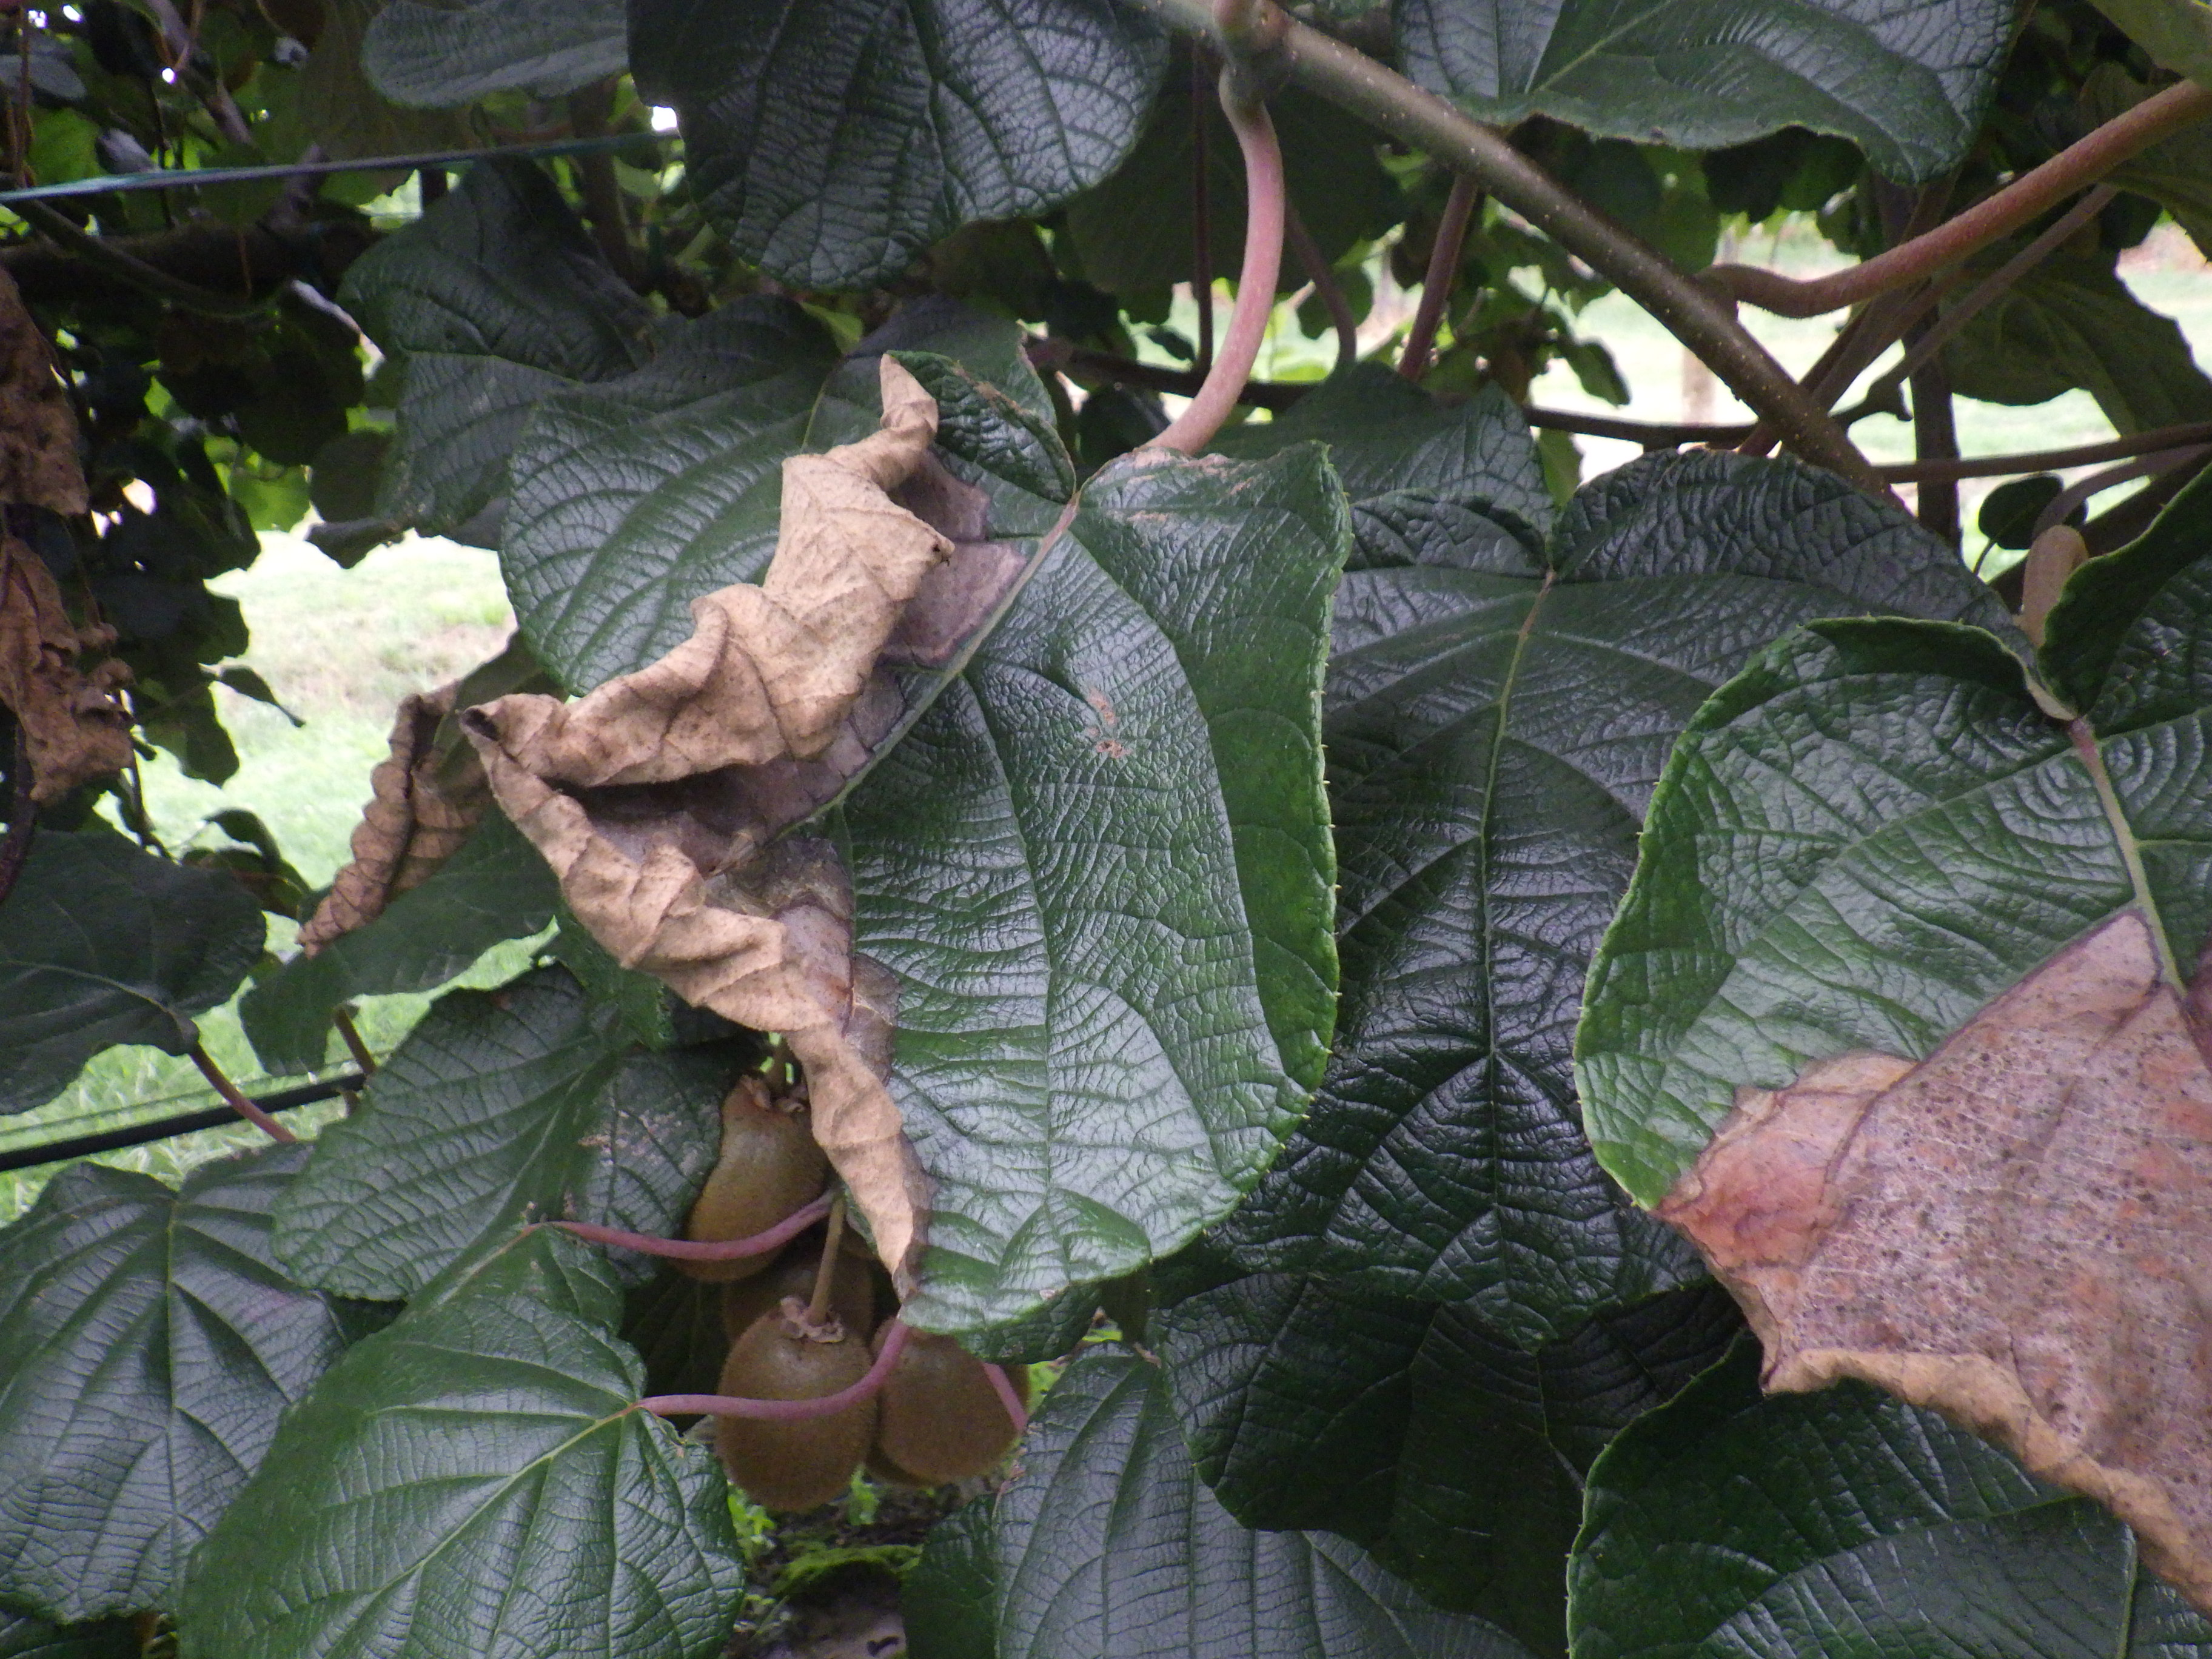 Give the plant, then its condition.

kiwi, chemical damage, heat damage
